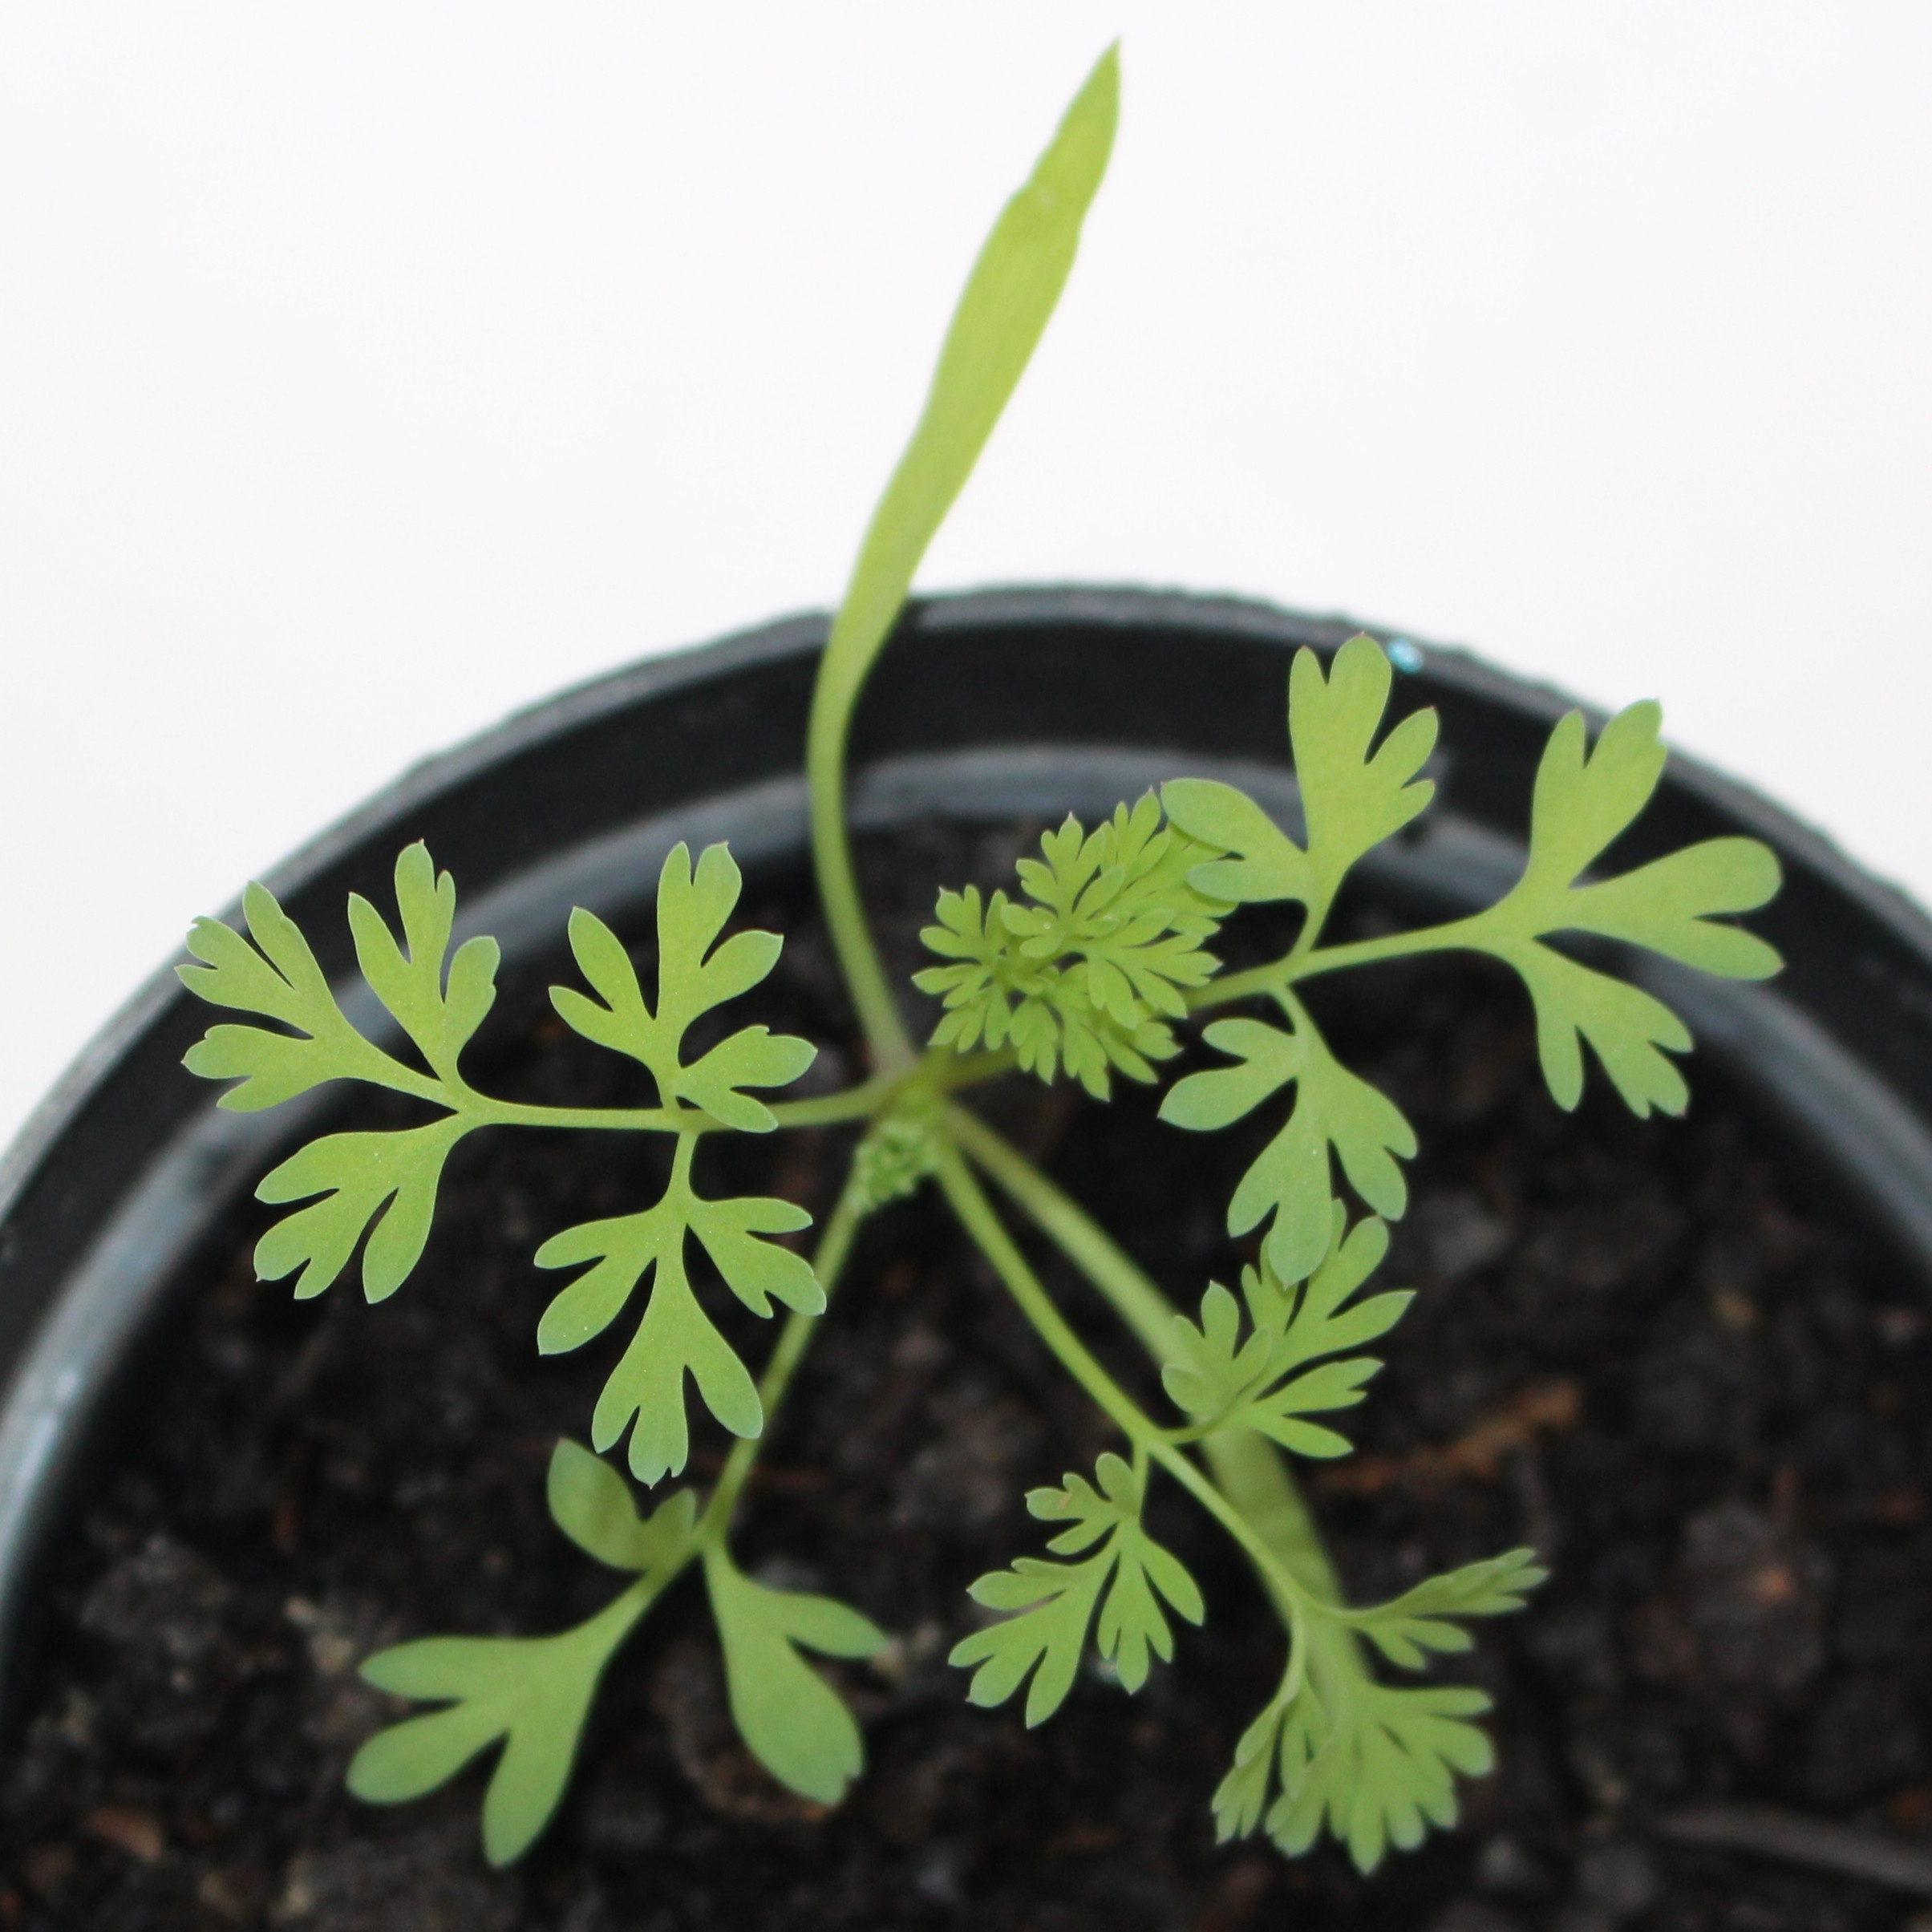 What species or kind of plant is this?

Fumaria officinalis
